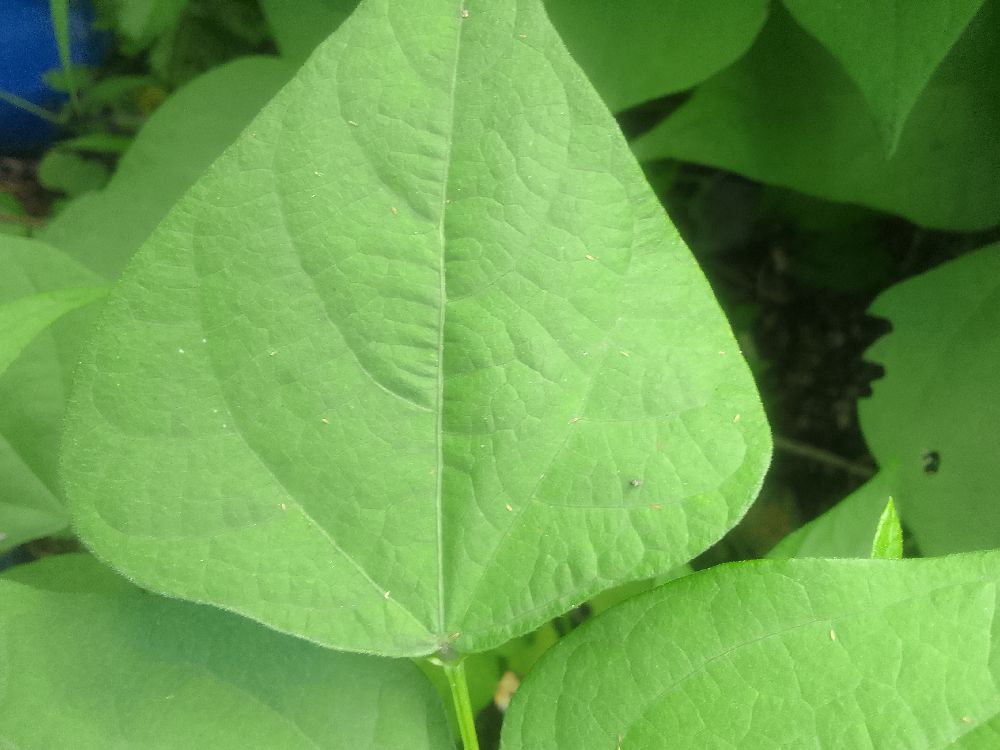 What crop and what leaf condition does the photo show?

common bean, healthy
